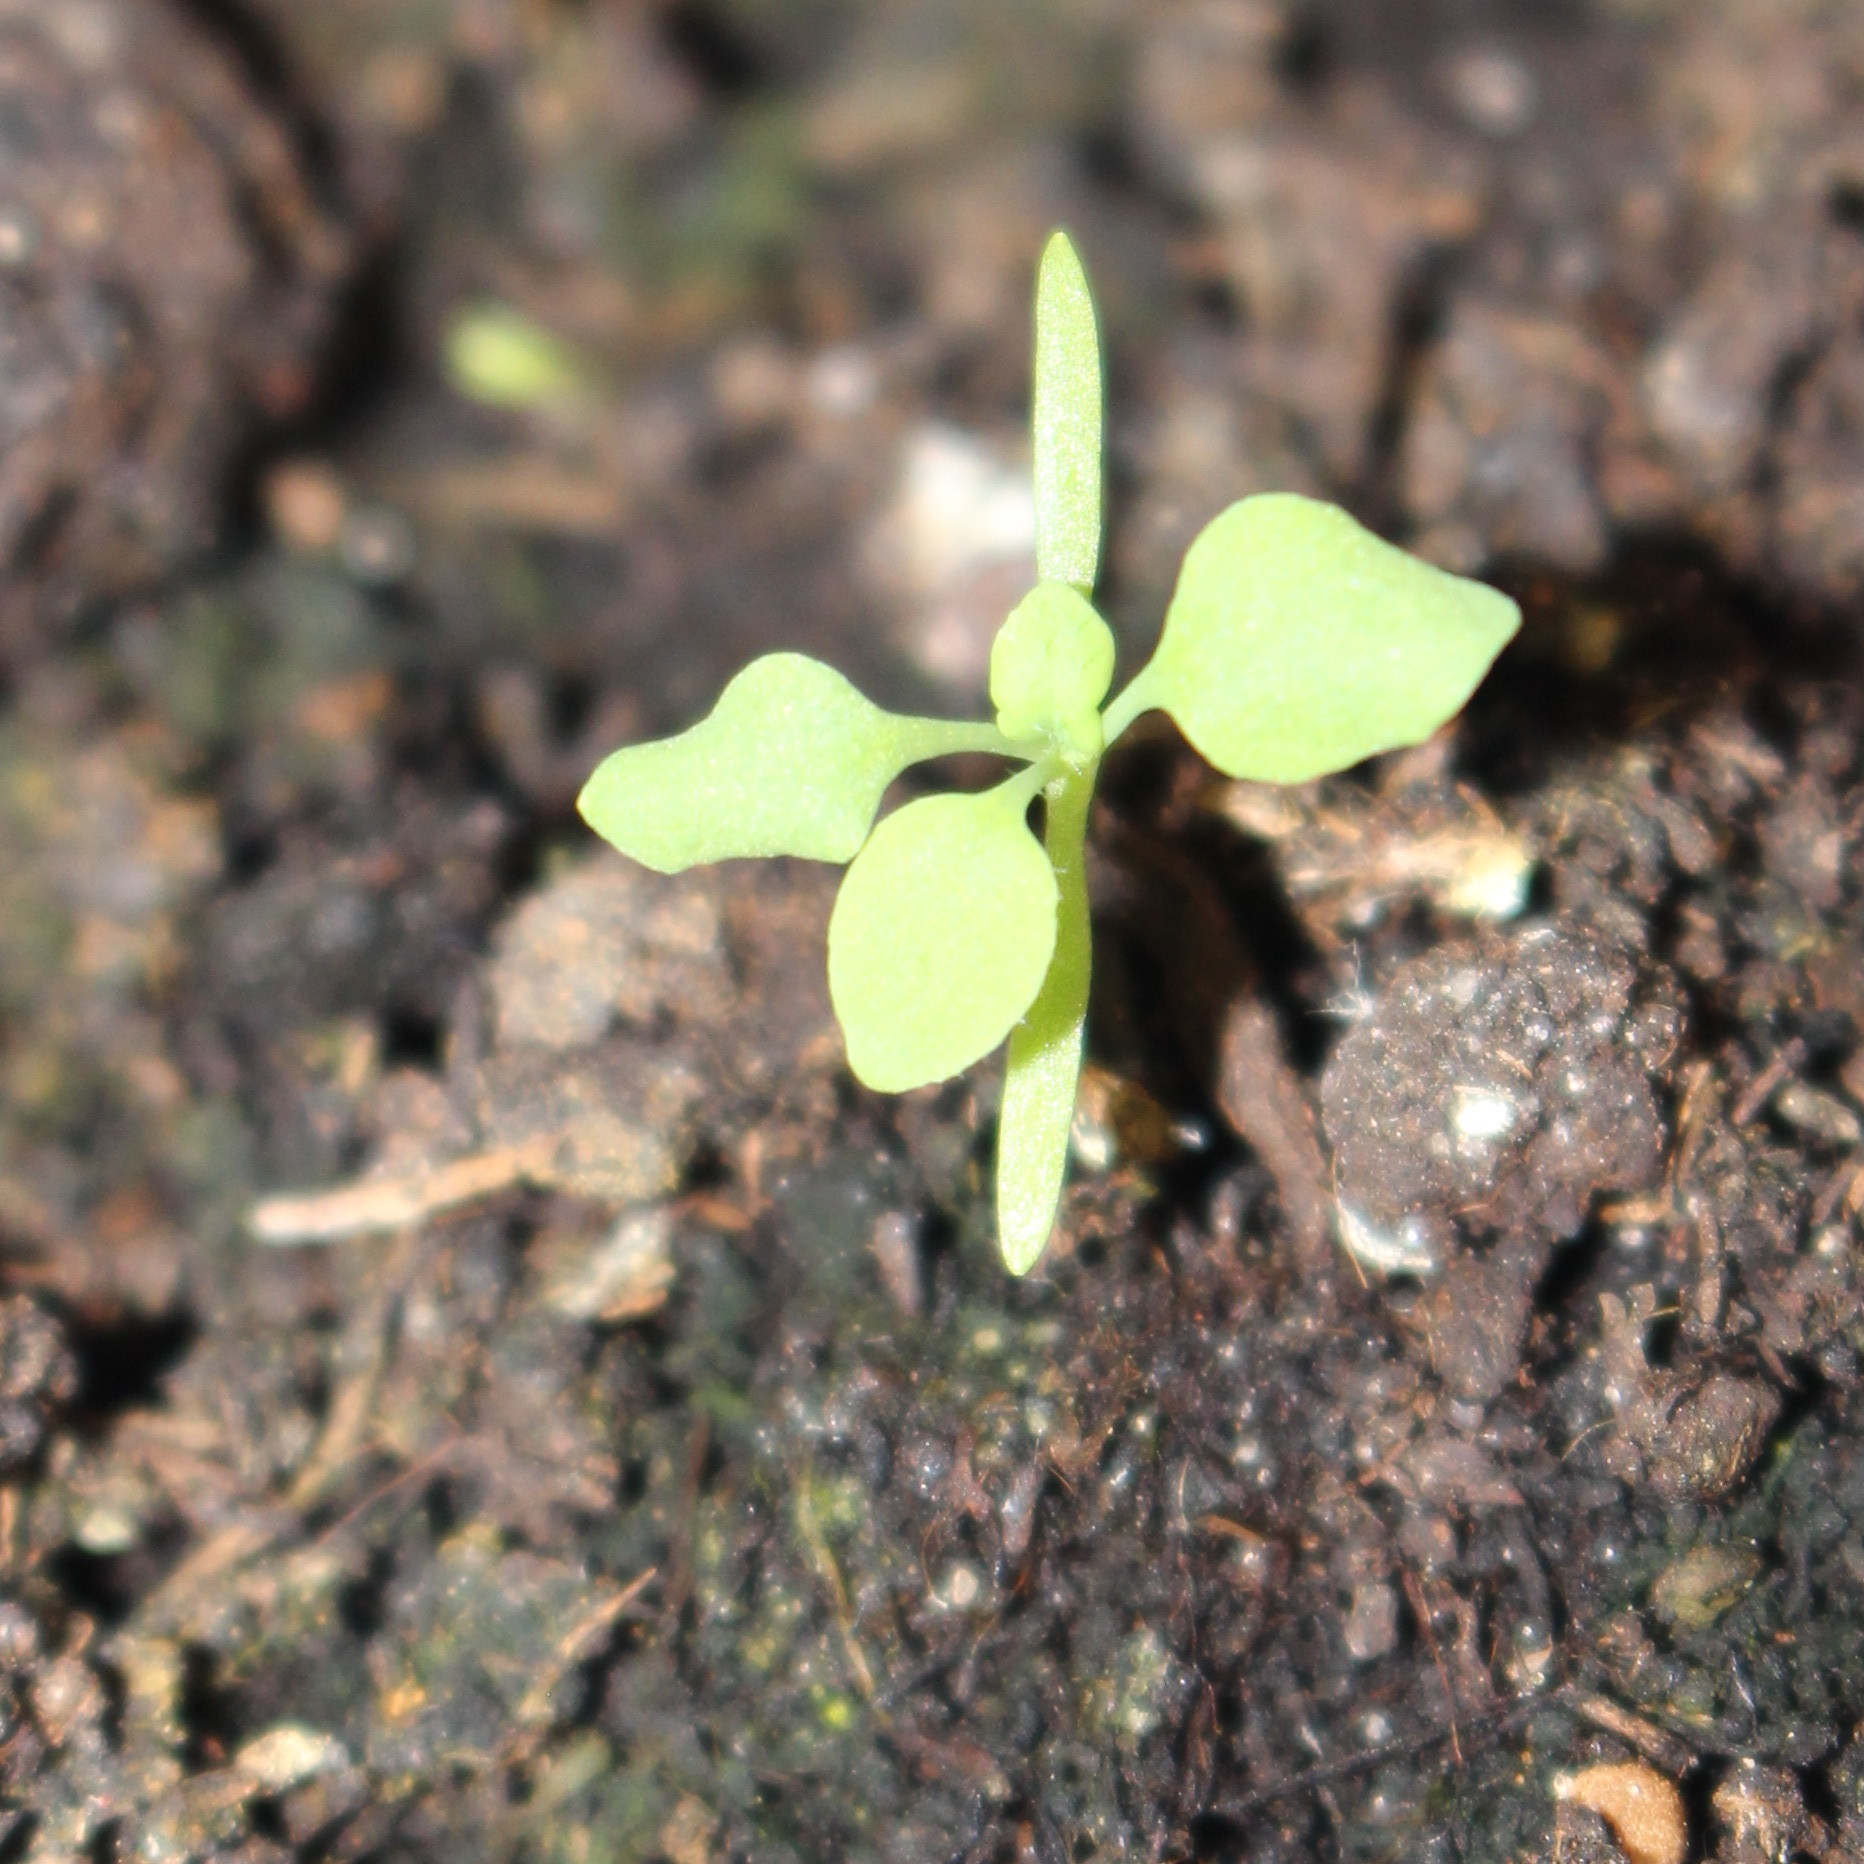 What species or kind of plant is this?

Papaver rhoeas
